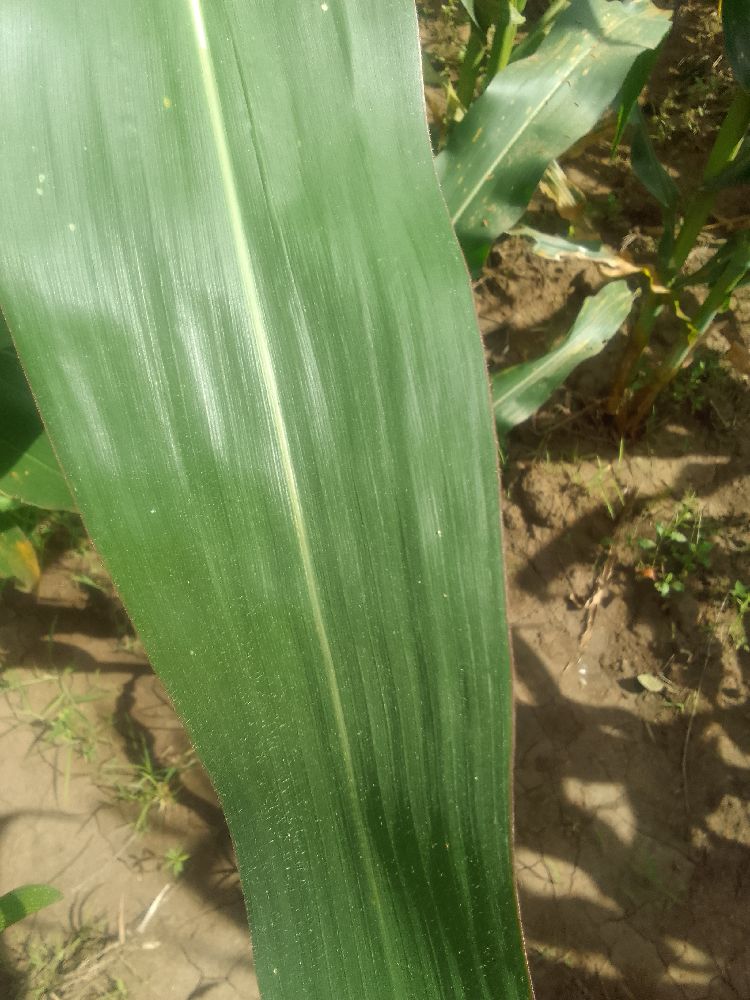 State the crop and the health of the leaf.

maize, healthy
